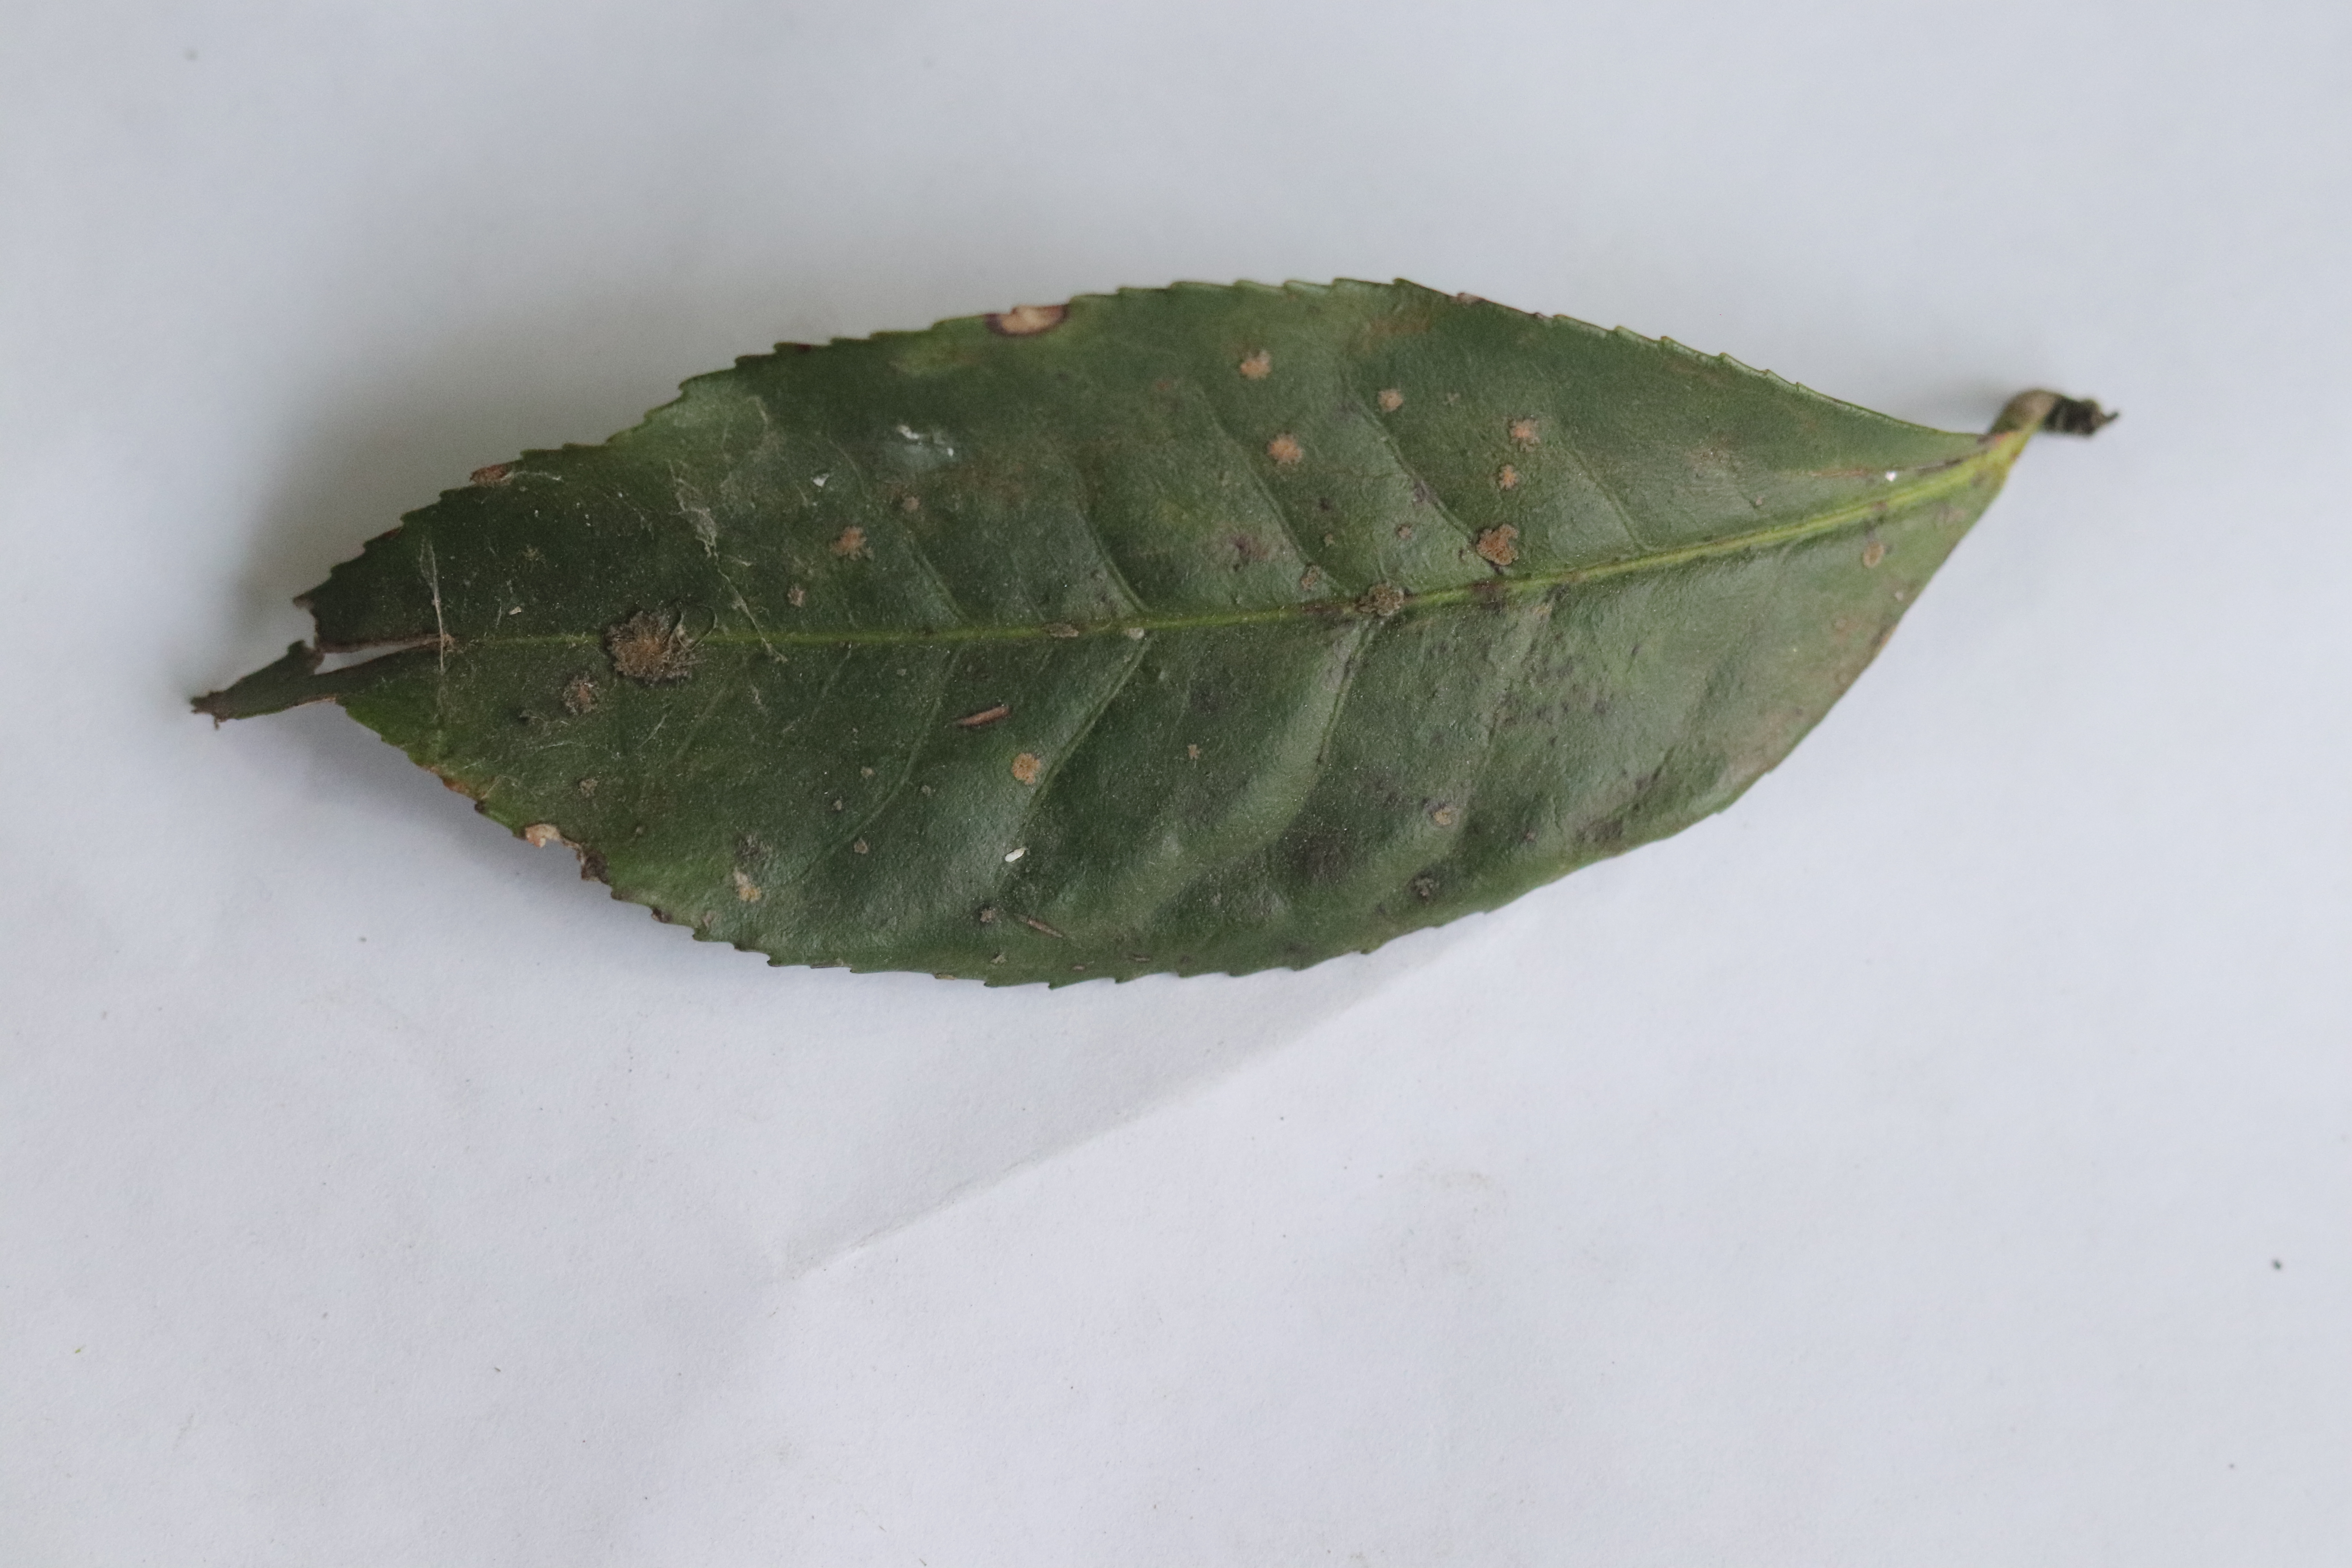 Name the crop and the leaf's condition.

tea, algal leaf
